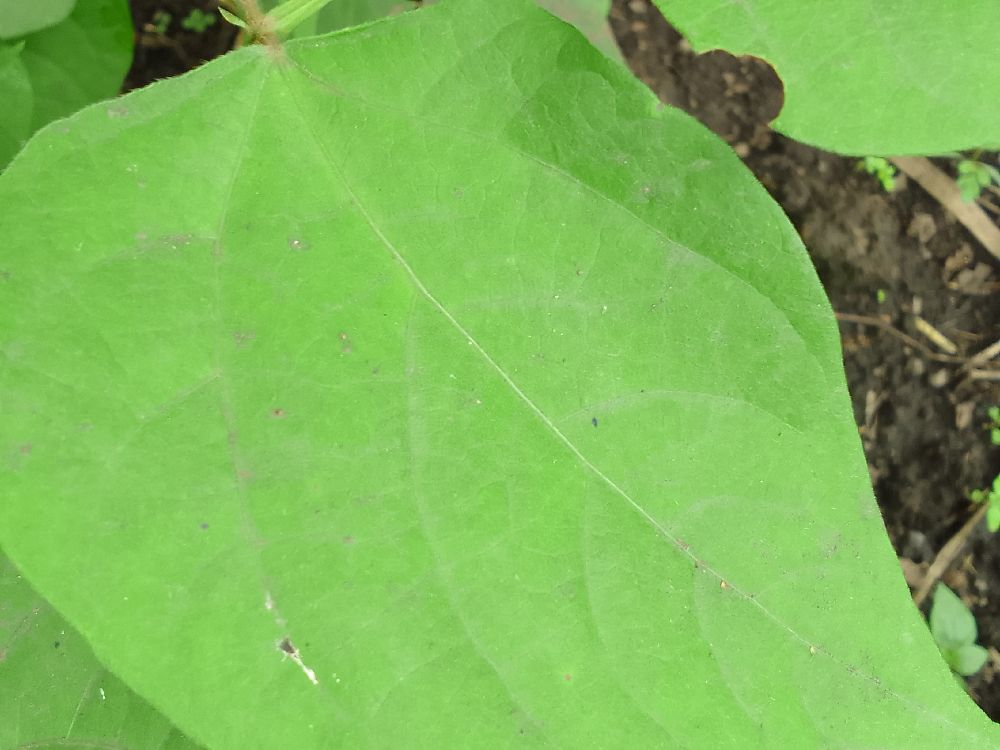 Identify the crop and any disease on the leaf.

common bean, healthy
